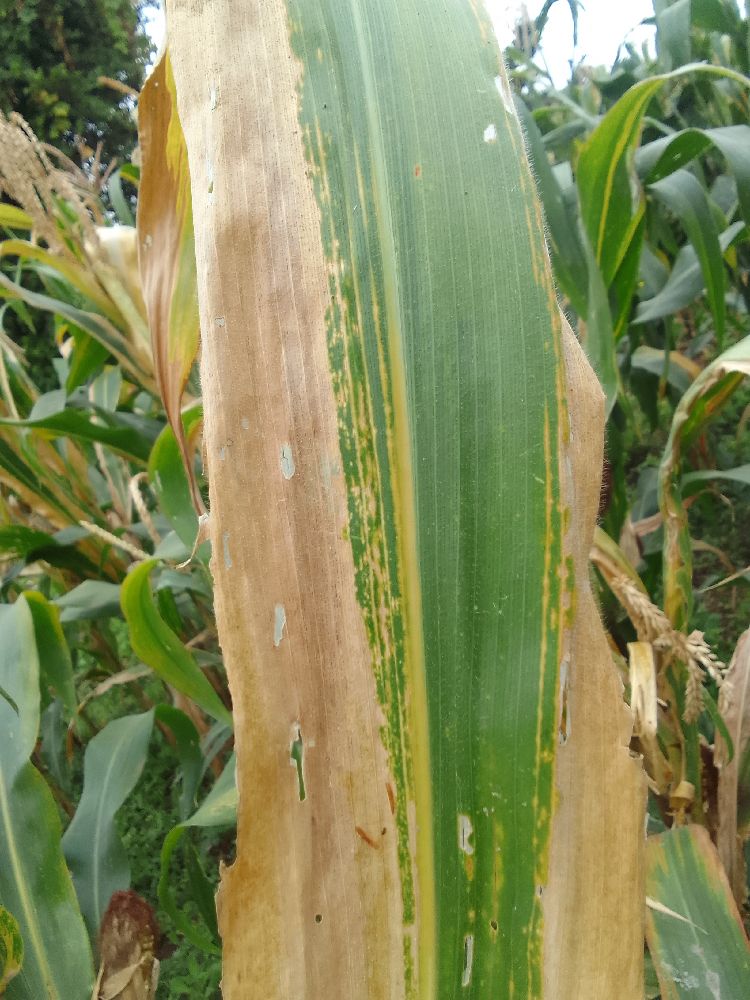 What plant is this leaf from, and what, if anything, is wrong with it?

maize, maize lethal necrosis
